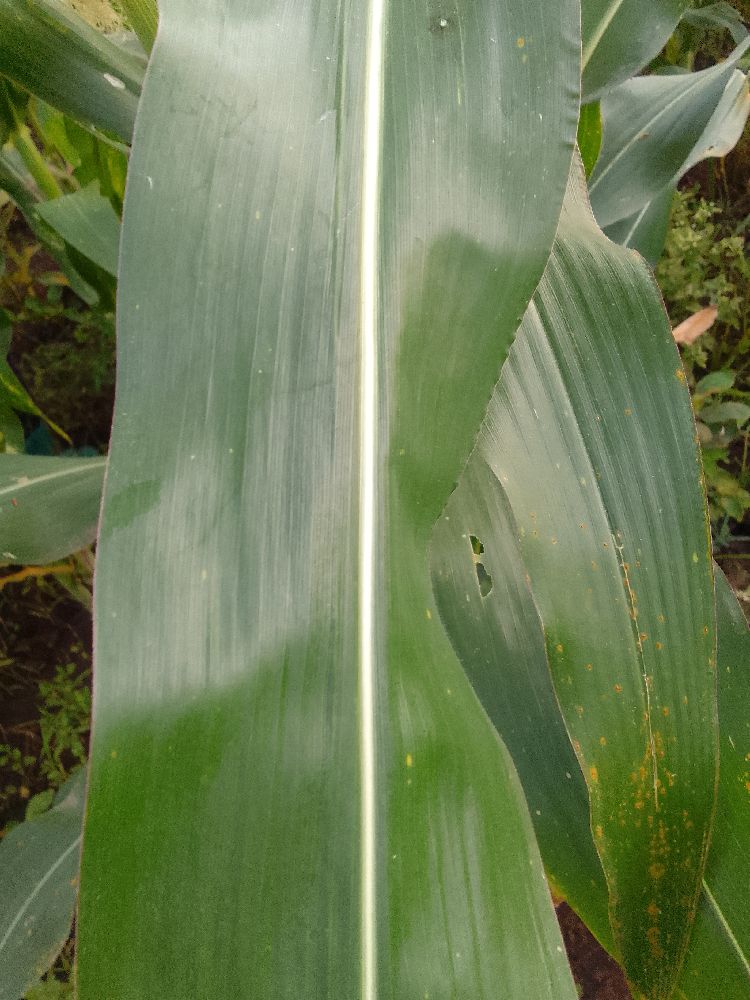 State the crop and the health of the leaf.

maize, healthy
